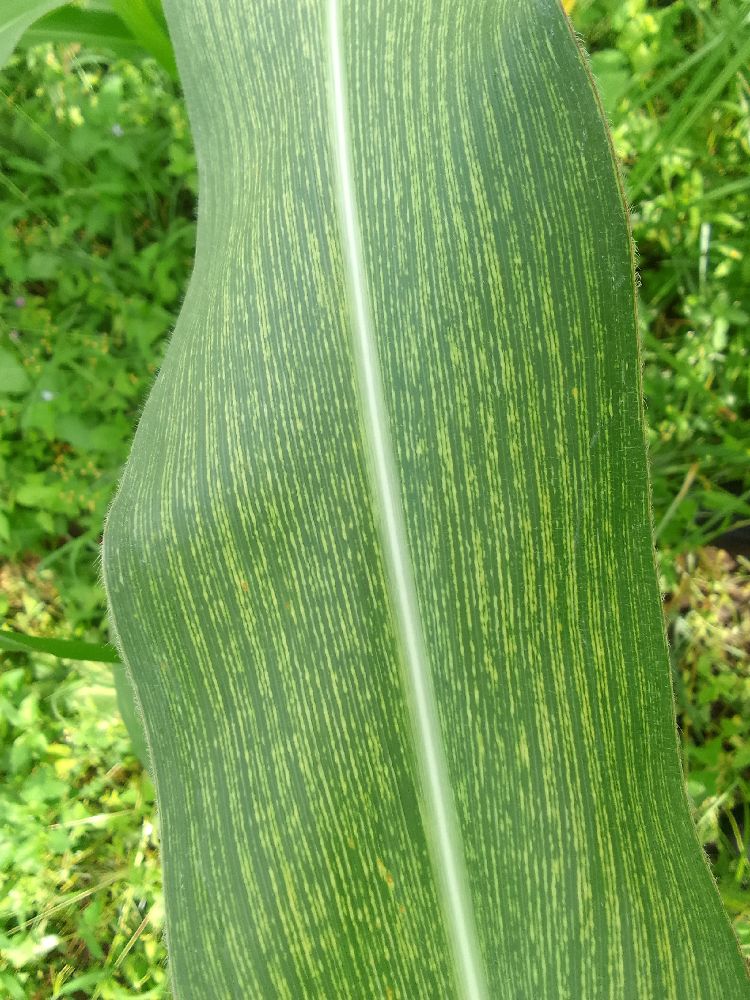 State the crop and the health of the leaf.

maize, maize streak virus
